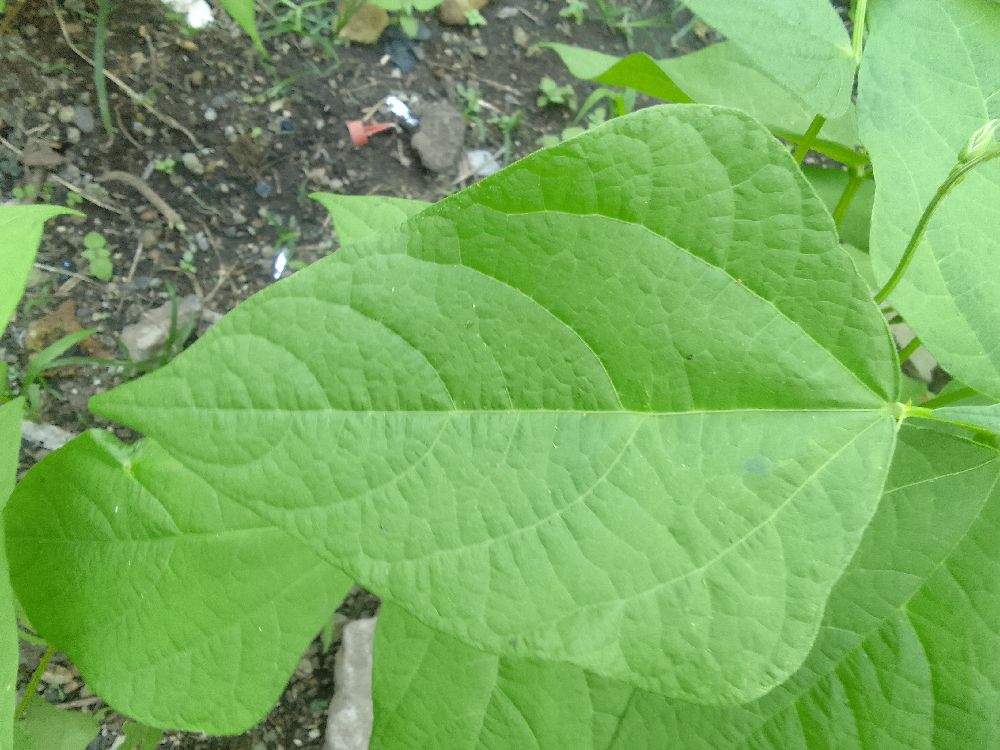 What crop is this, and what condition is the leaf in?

common bean, bean anthracnose
